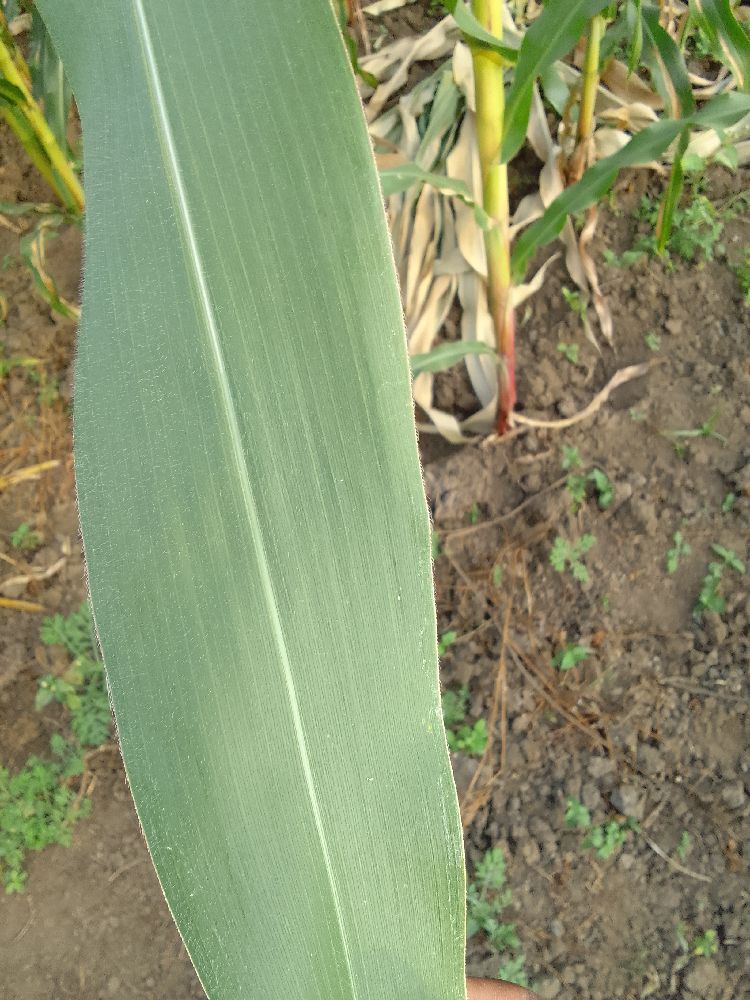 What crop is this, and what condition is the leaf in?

maize, healthy
